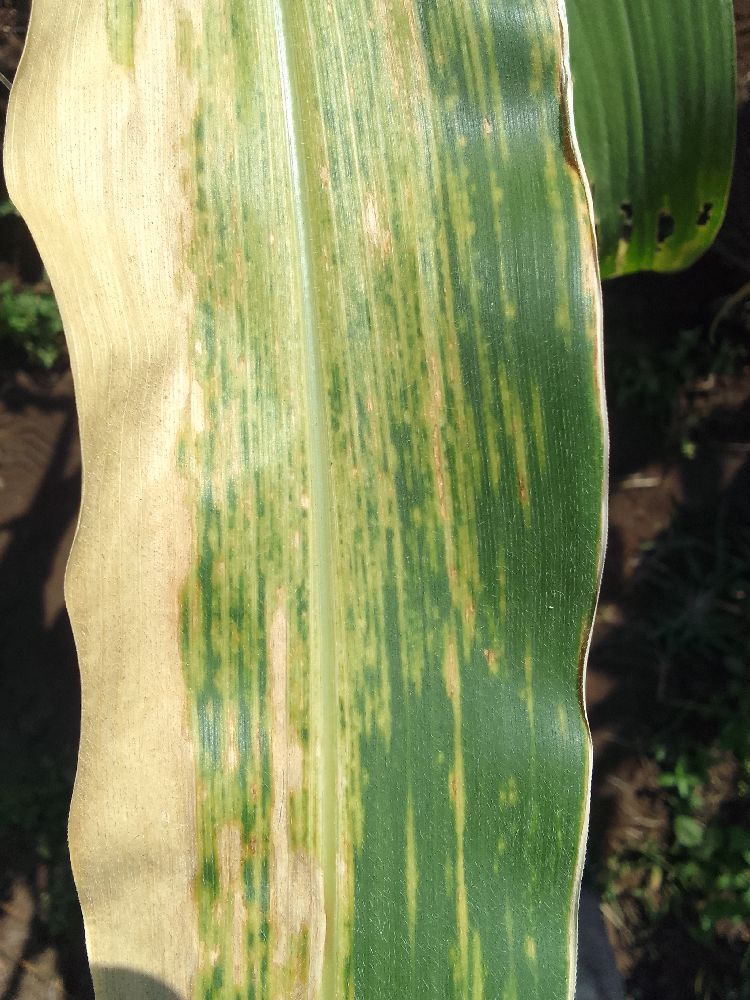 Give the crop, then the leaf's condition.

maize, maize lethal necrosis
